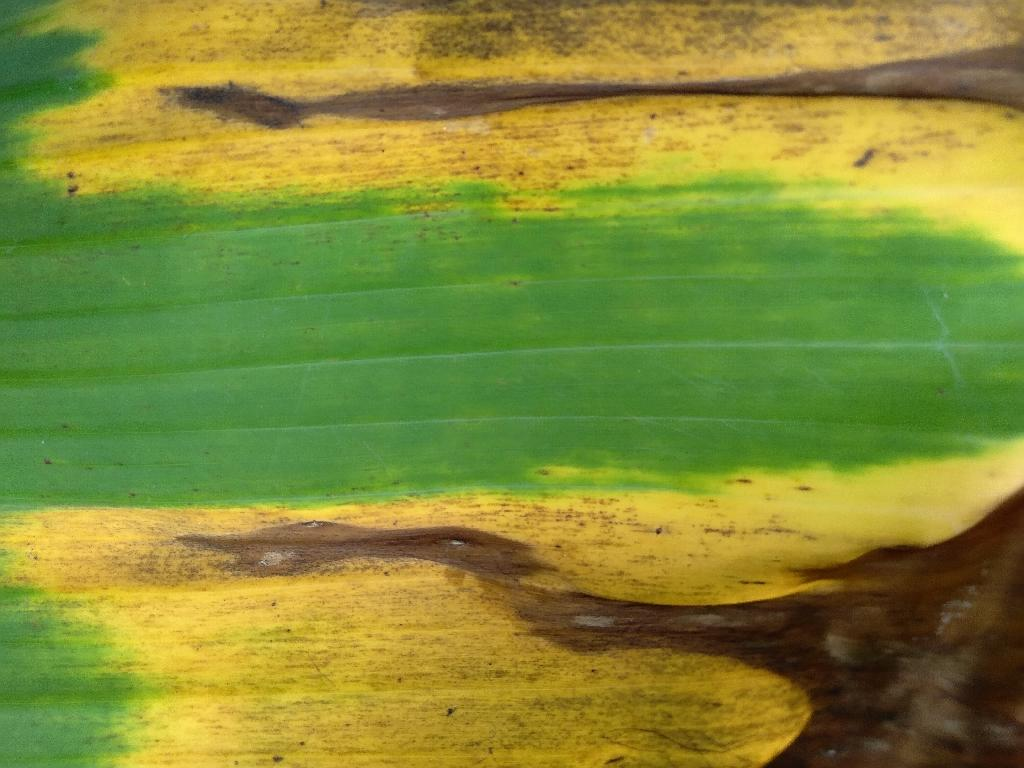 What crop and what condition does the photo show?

banana, fusarium wilt race 1
